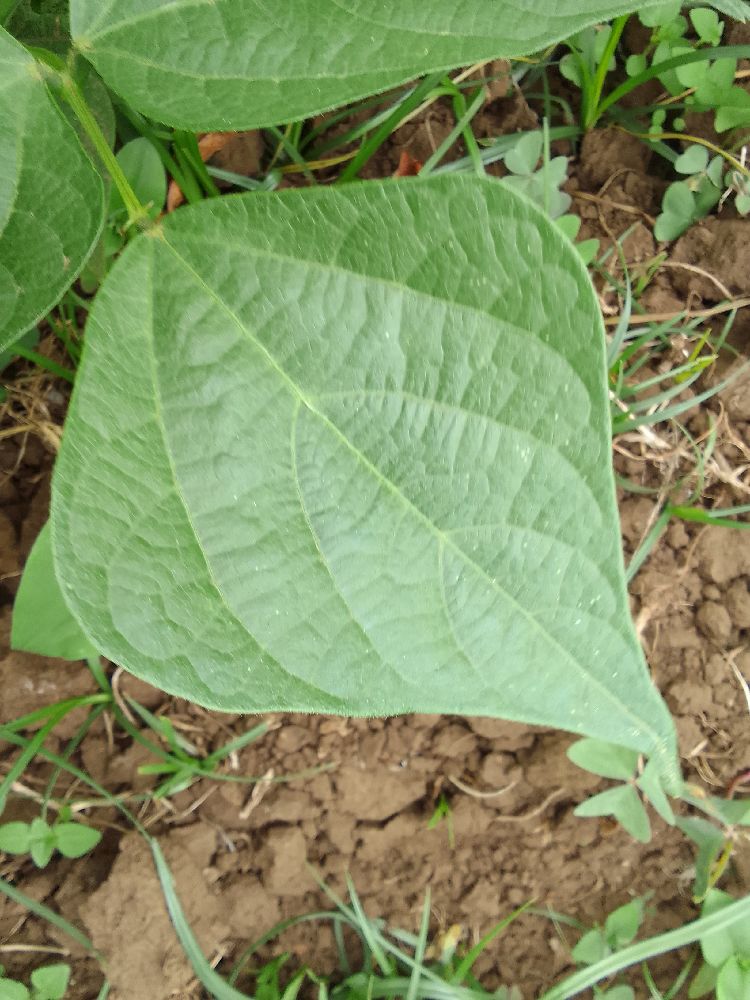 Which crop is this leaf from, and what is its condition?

common bean, healthy
